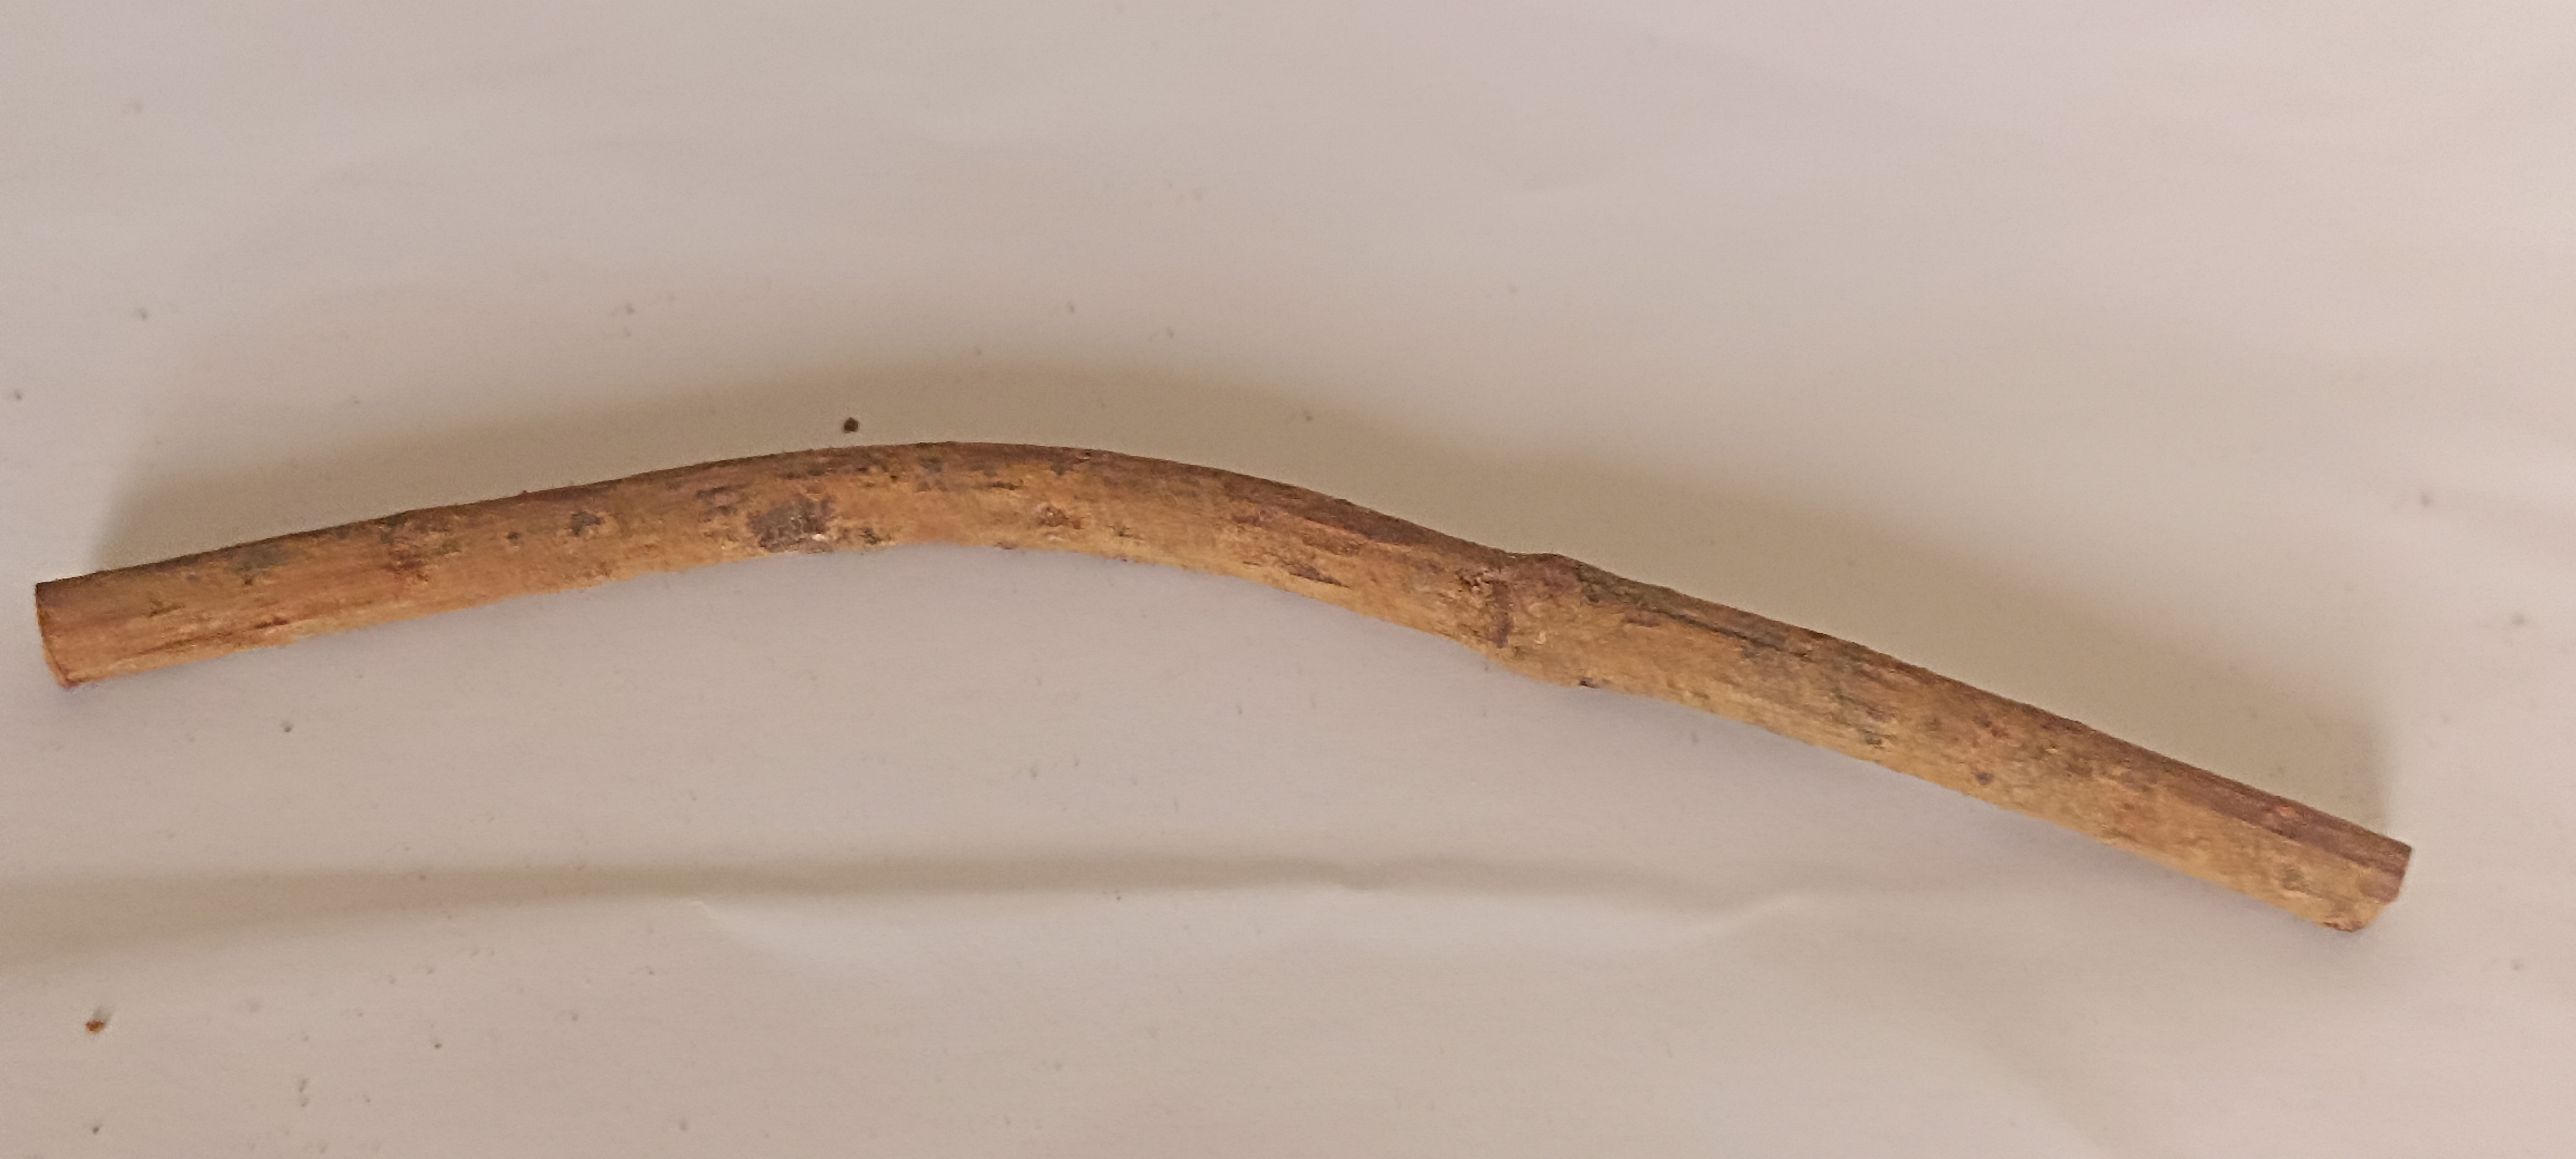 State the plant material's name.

manjistha
